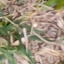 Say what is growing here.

grass
